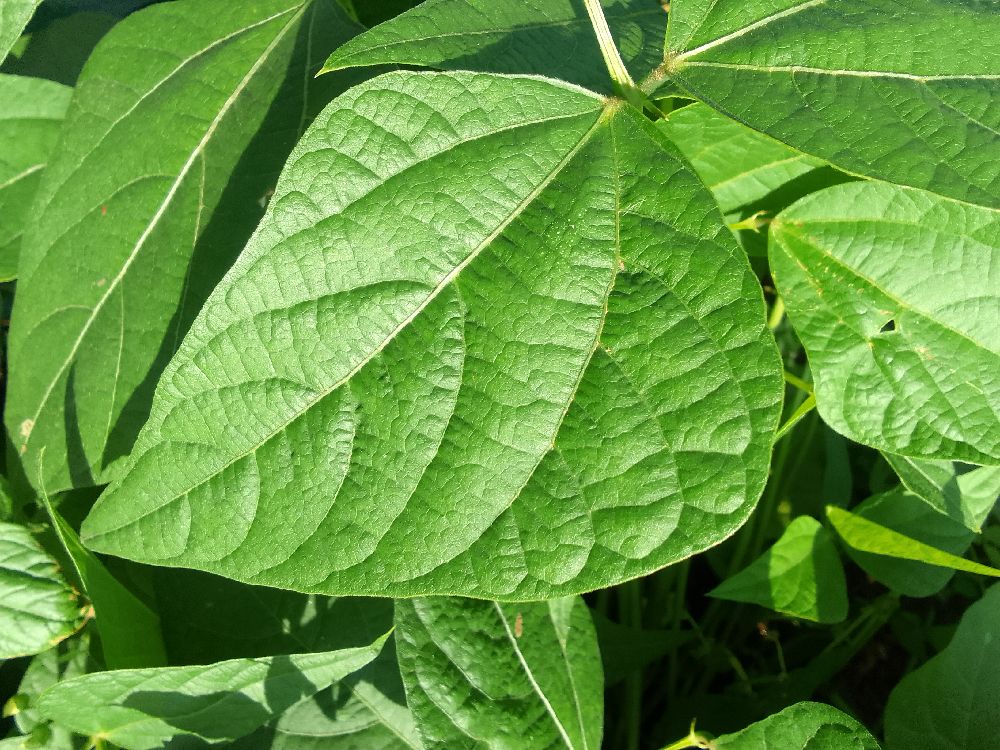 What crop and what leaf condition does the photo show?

common bean, healthy
